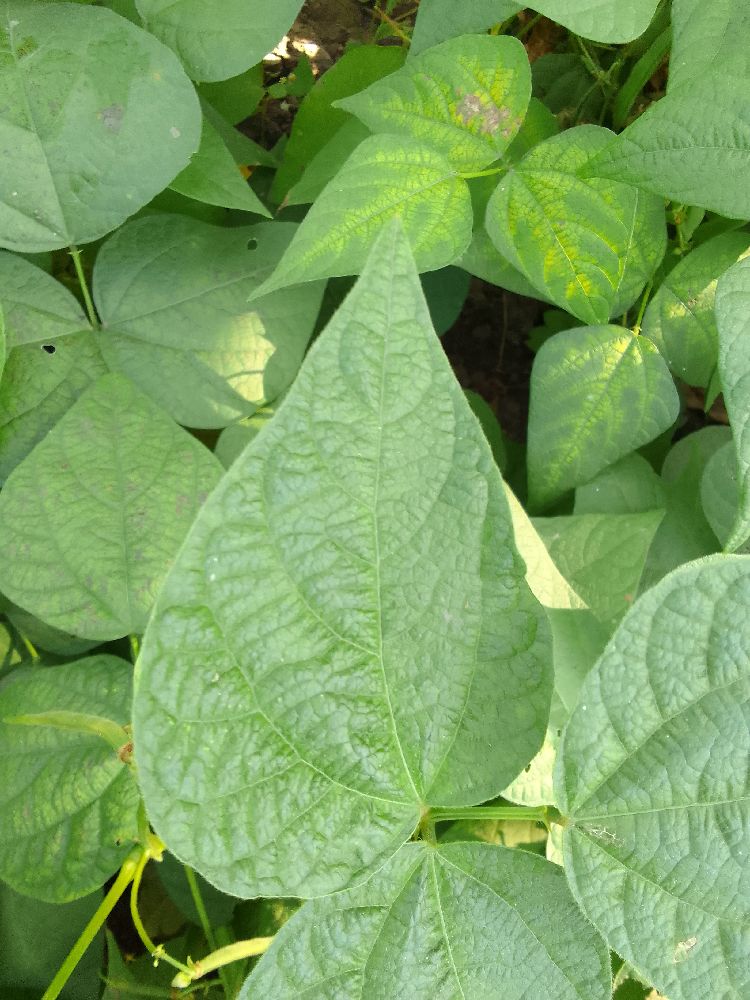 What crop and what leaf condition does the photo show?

common bean, healthy
